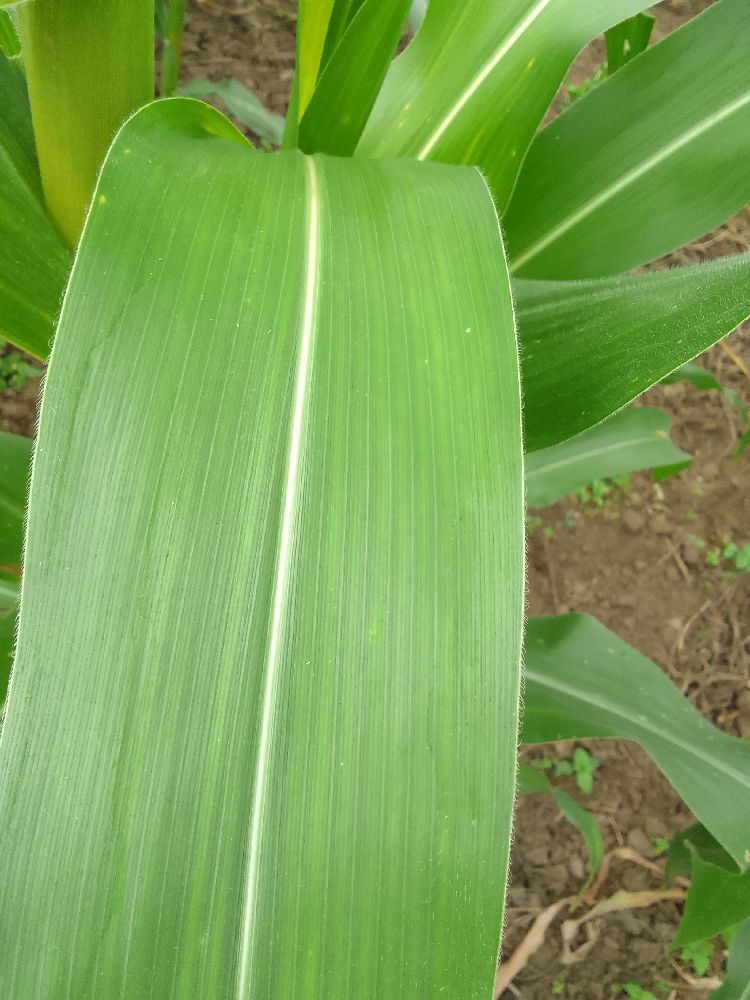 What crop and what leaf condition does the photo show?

maize, healthy
